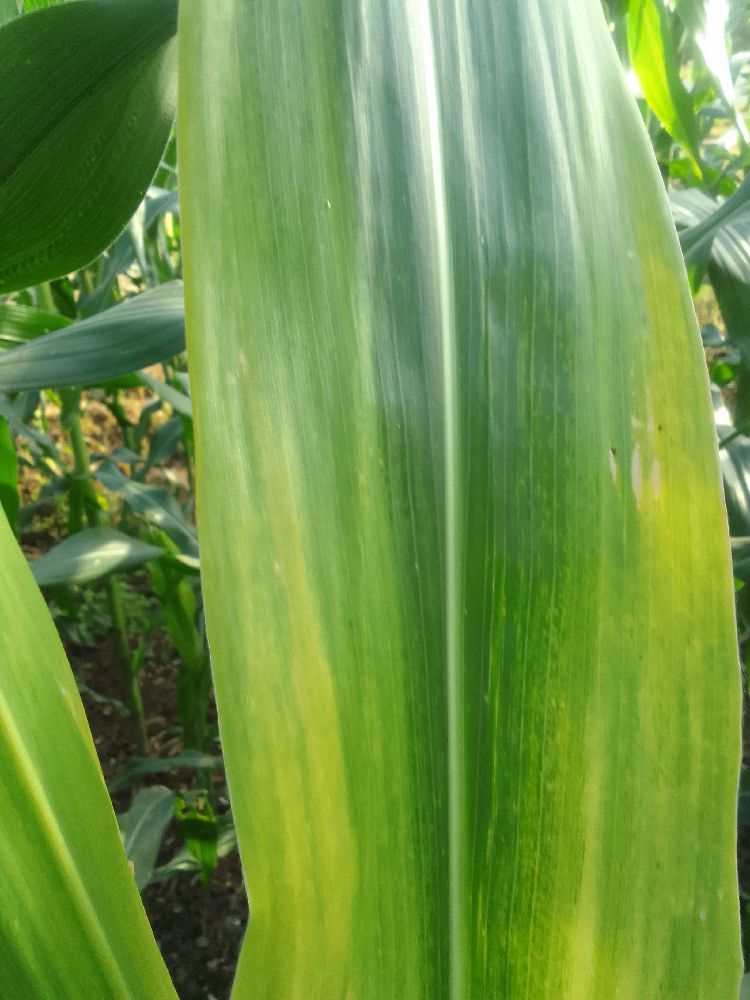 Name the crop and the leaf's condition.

maize, maize lethal necrosis
